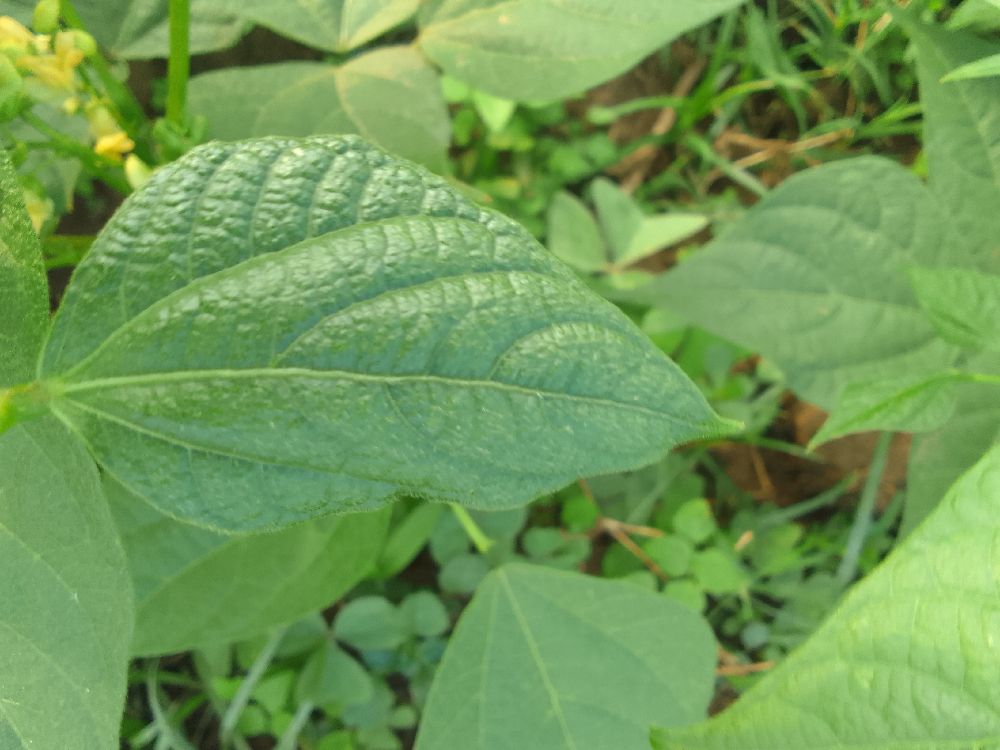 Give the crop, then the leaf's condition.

common bean, healthy
